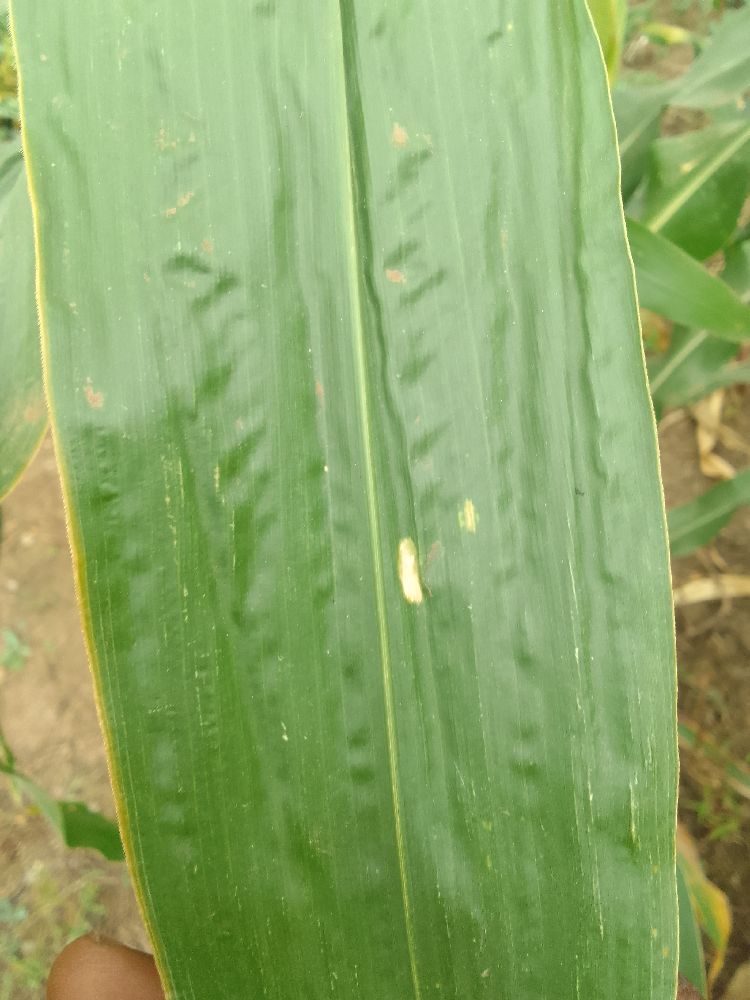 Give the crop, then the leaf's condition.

maize, healthy
